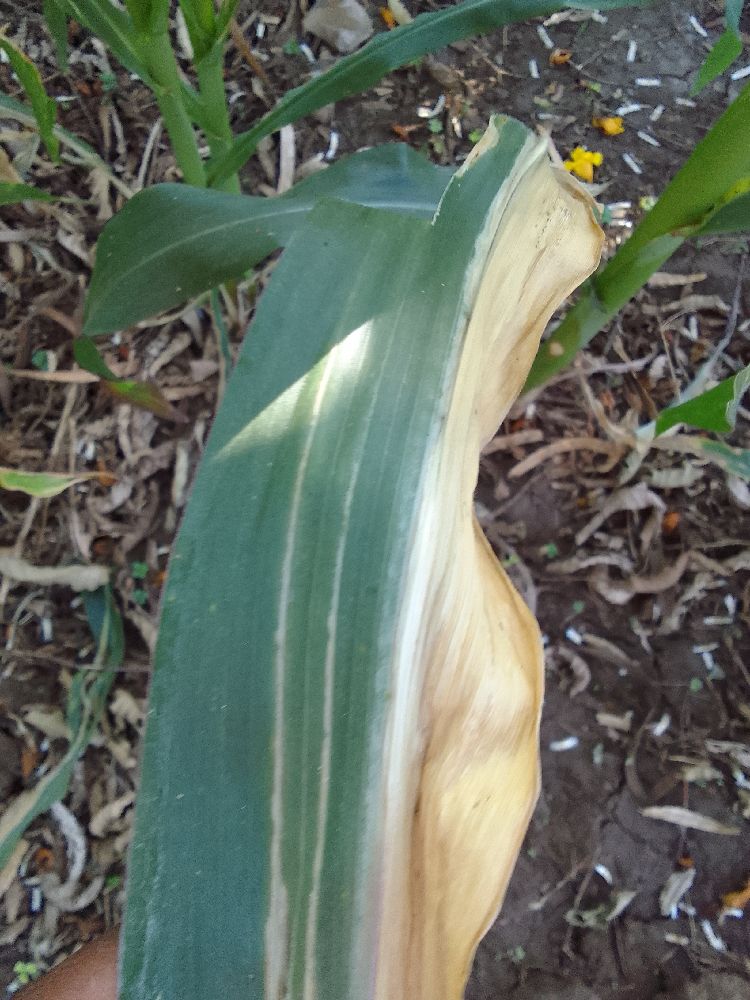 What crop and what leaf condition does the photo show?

maize, maize lethal necrosis
